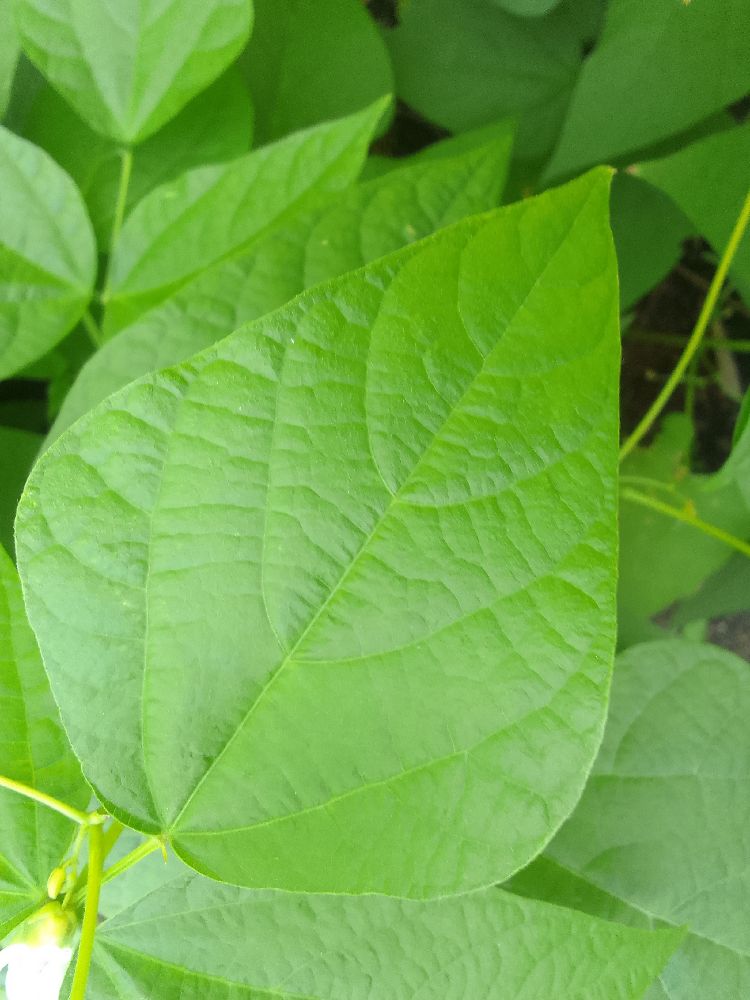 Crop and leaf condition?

common bean, healthy
